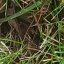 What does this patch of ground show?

grass
